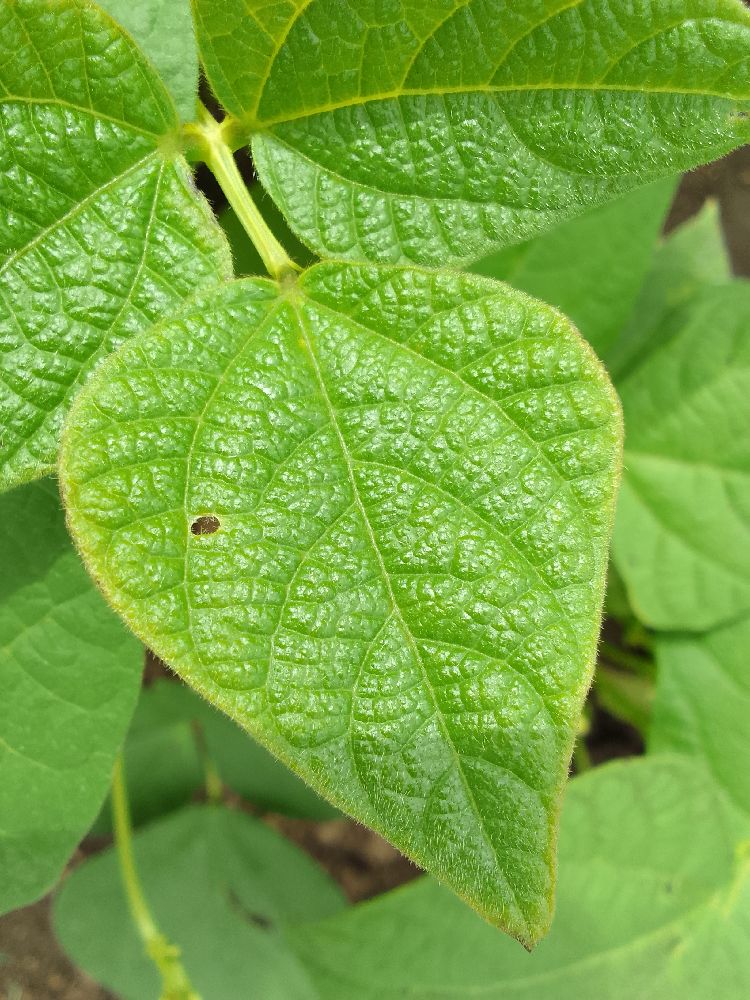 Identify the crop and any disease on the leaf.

common bean, healthy
